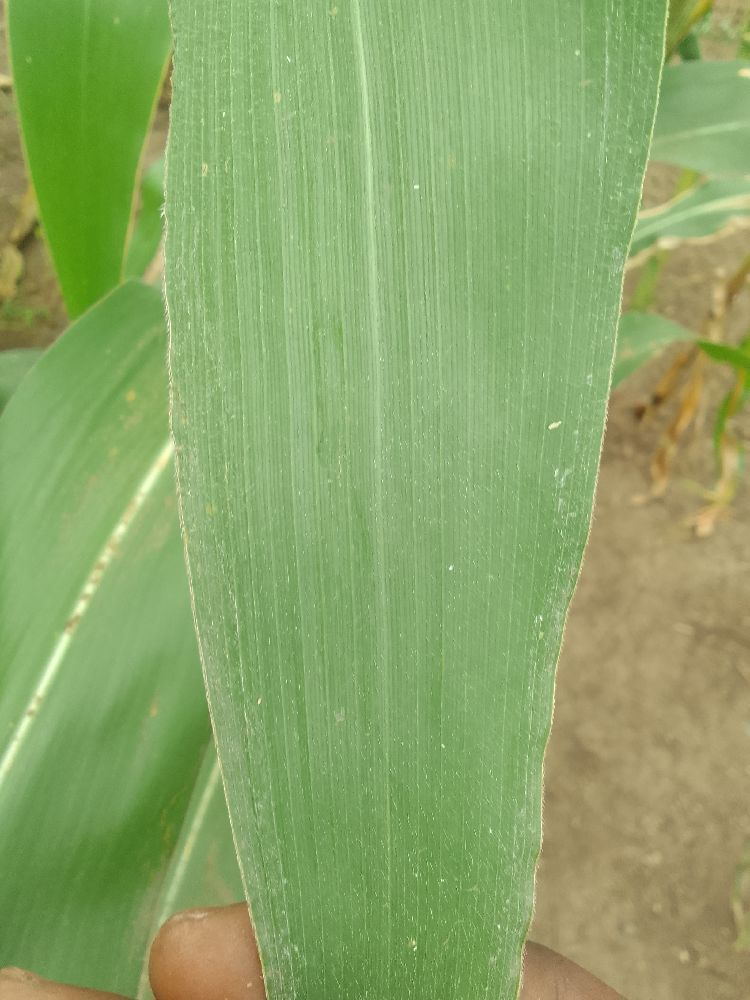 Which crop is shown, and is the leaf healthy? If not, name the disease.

maize, healthy
